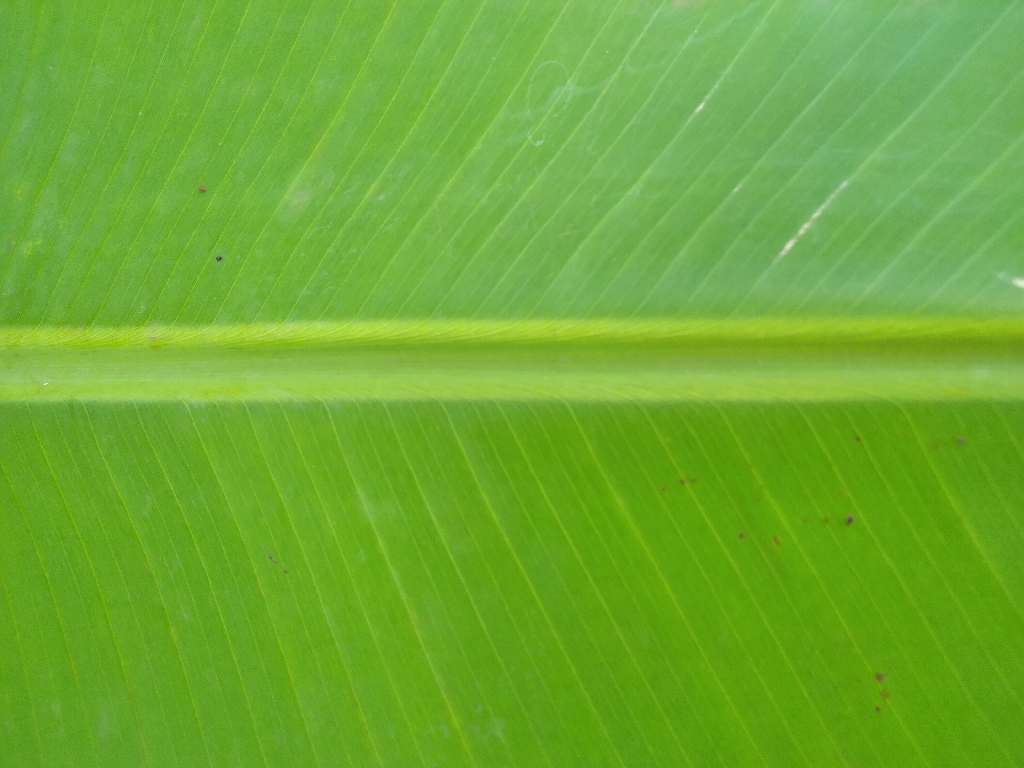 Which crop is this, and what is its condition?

banana, healthy
